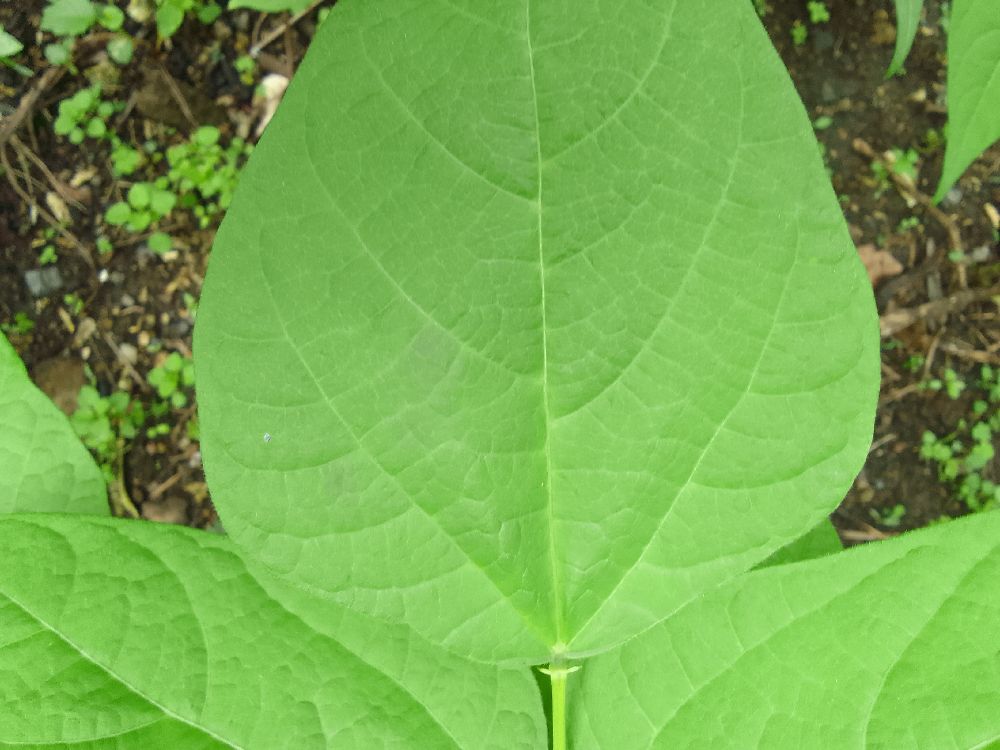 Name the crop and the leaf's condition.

common bean, healthy
